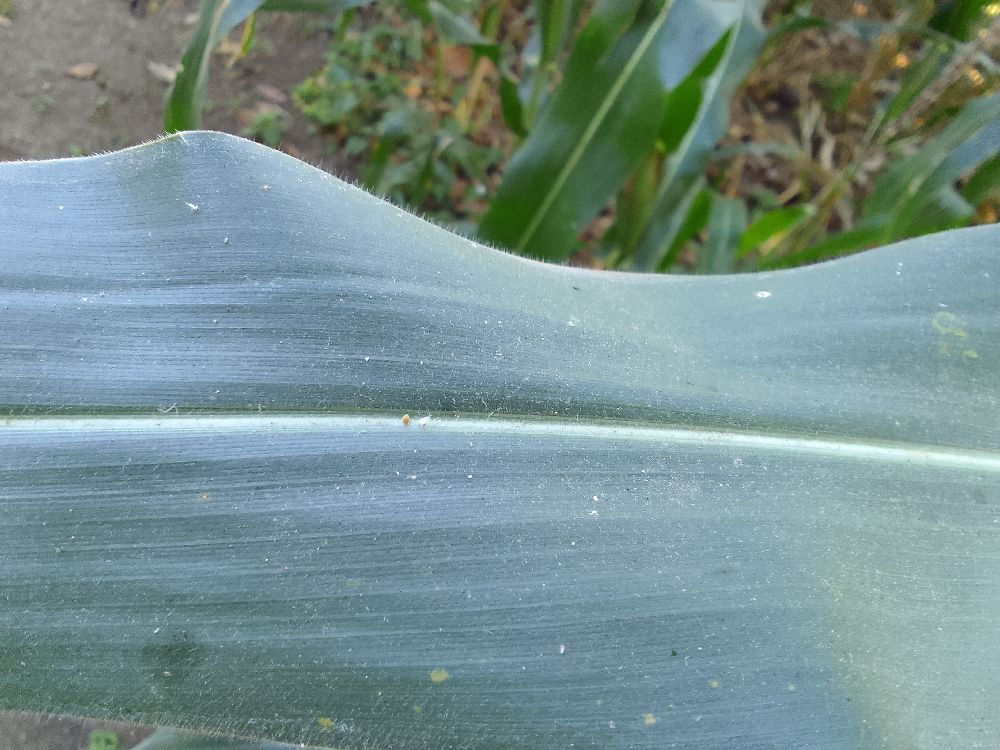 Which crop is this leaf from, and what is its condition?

maize, healthy
